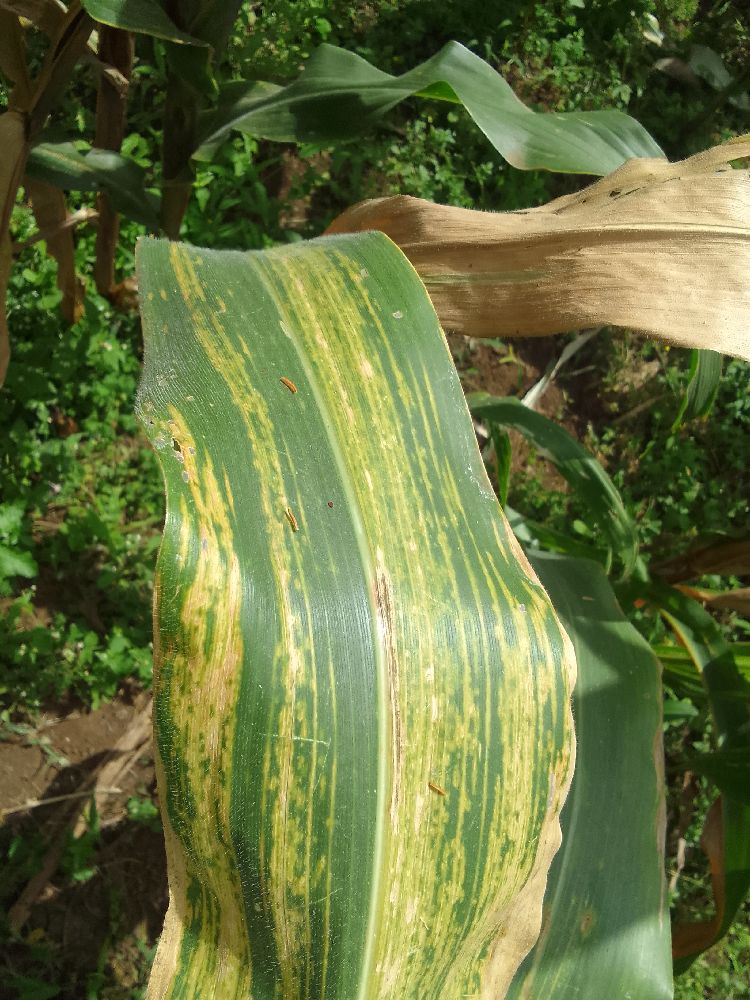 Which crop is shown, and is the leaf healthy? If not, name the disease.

maize, maize lethal necrosis
